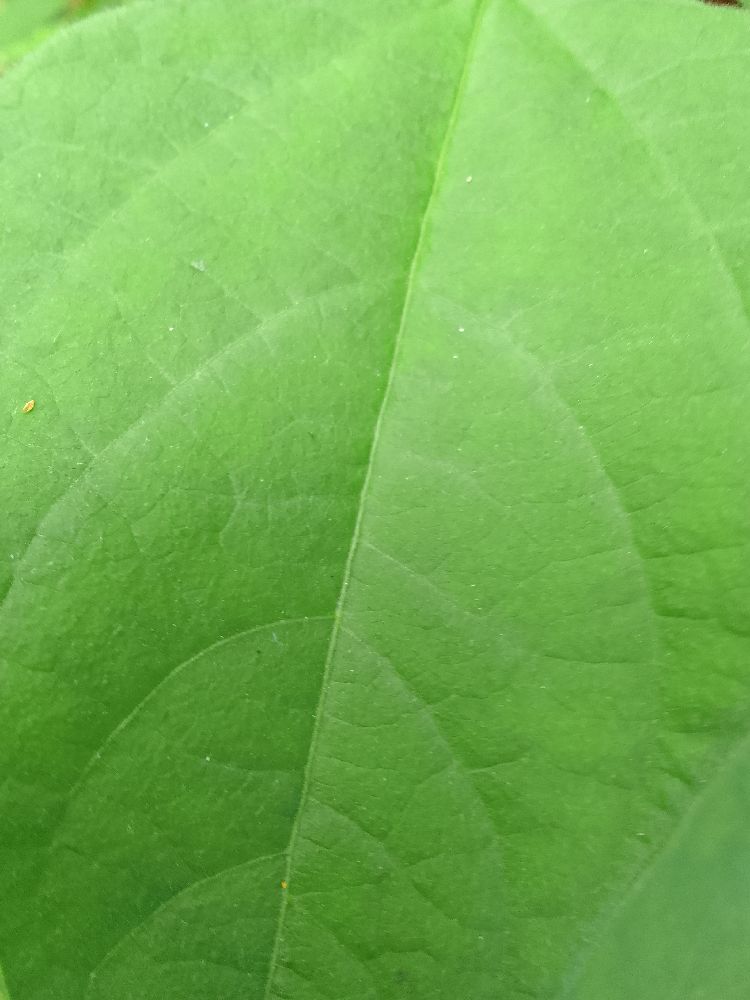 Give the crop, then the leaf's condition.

common bean, healthy
